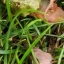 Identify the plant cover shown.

grass
